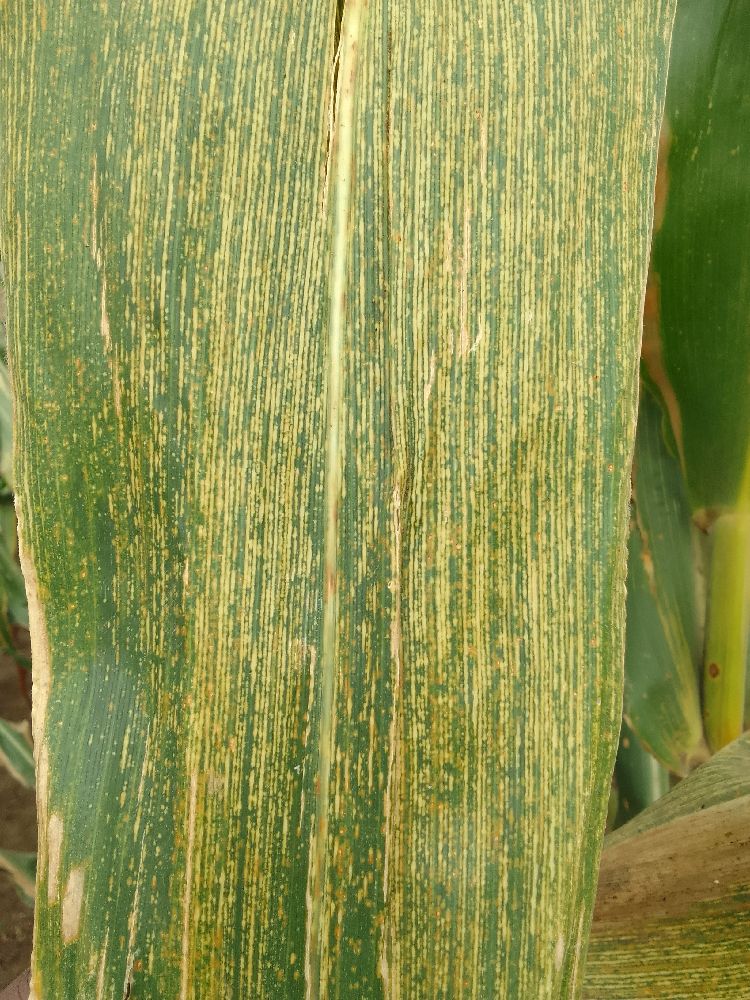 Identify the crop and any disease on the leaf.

maize, maize streak virus
